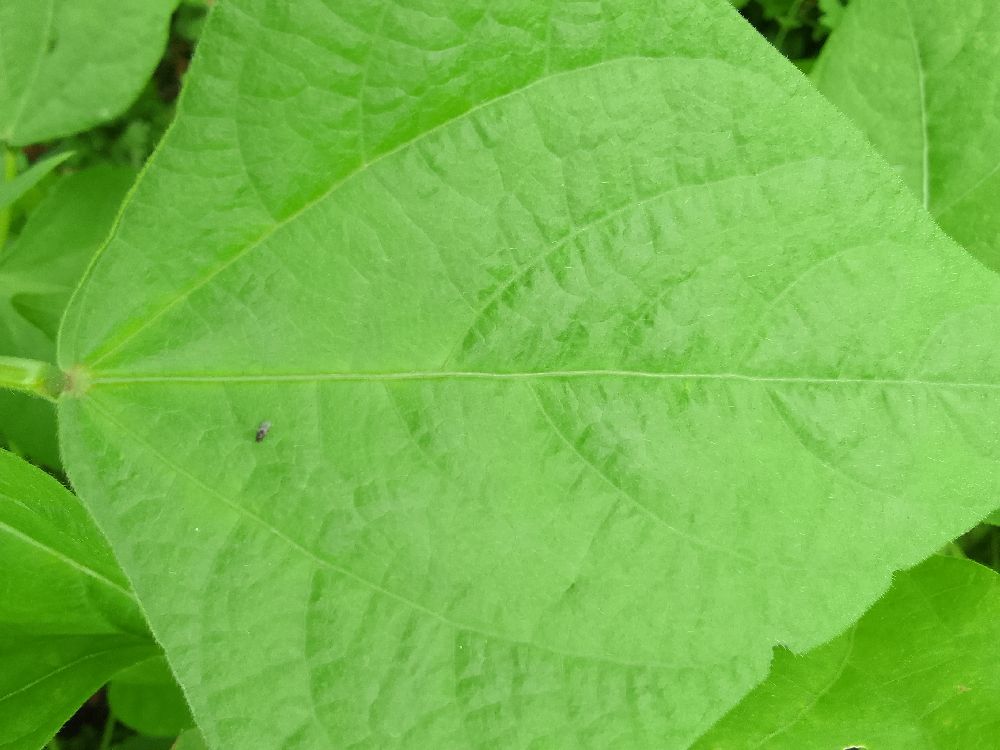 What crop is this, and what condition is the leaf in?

common bean, healthy
